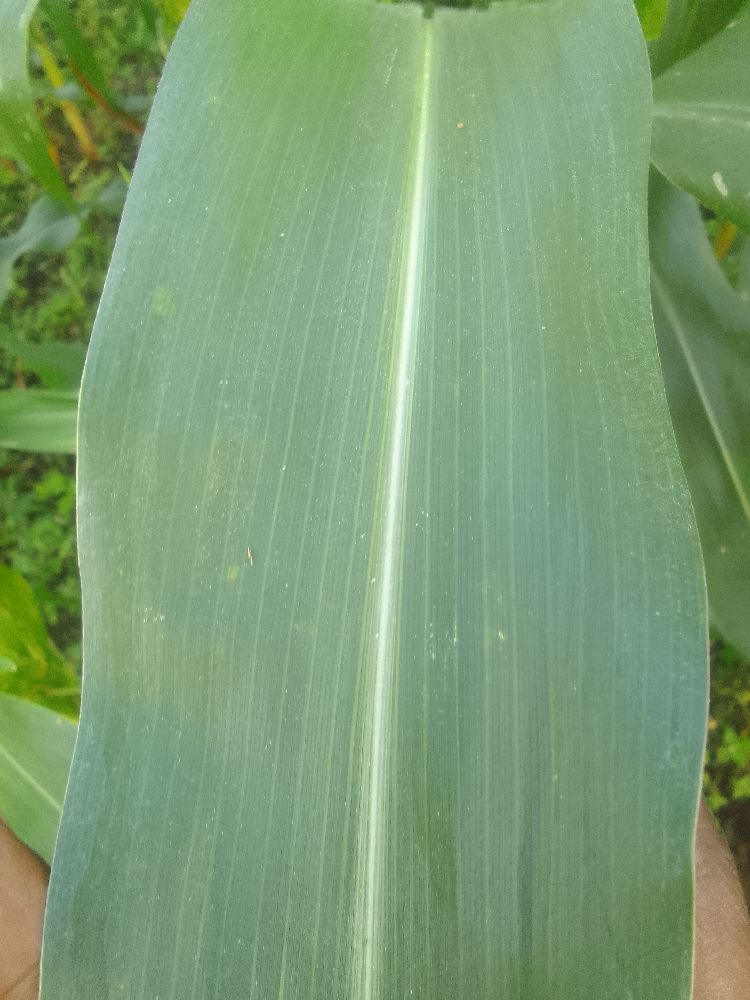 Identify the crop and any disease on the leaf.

maize, healthy
